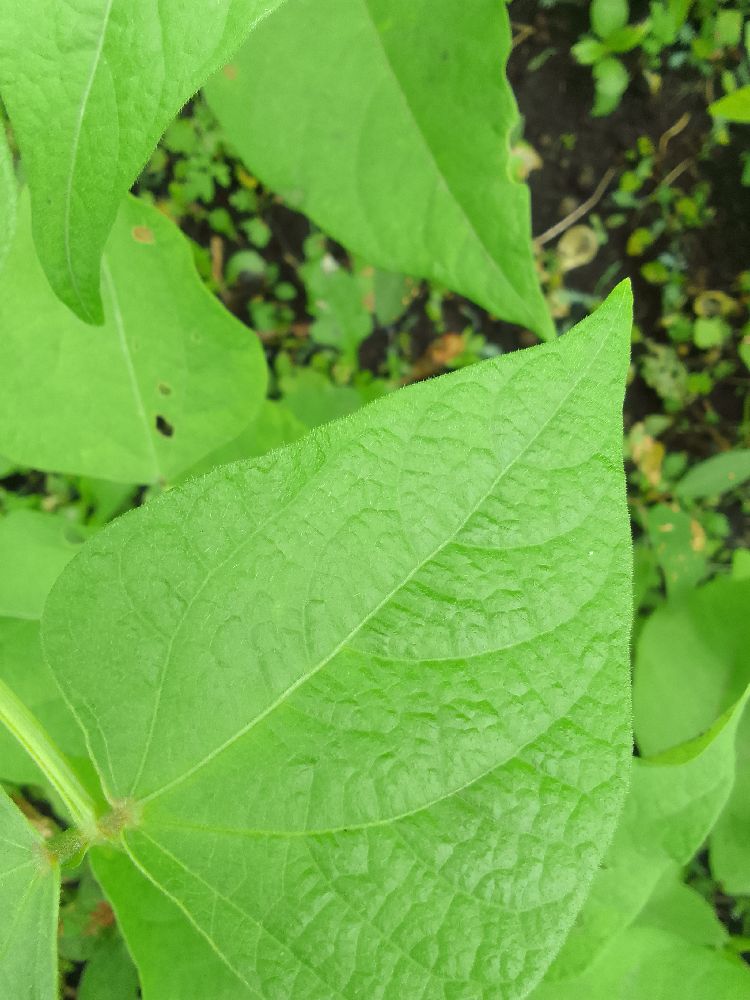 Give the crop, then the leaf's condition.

common bean, healthy
